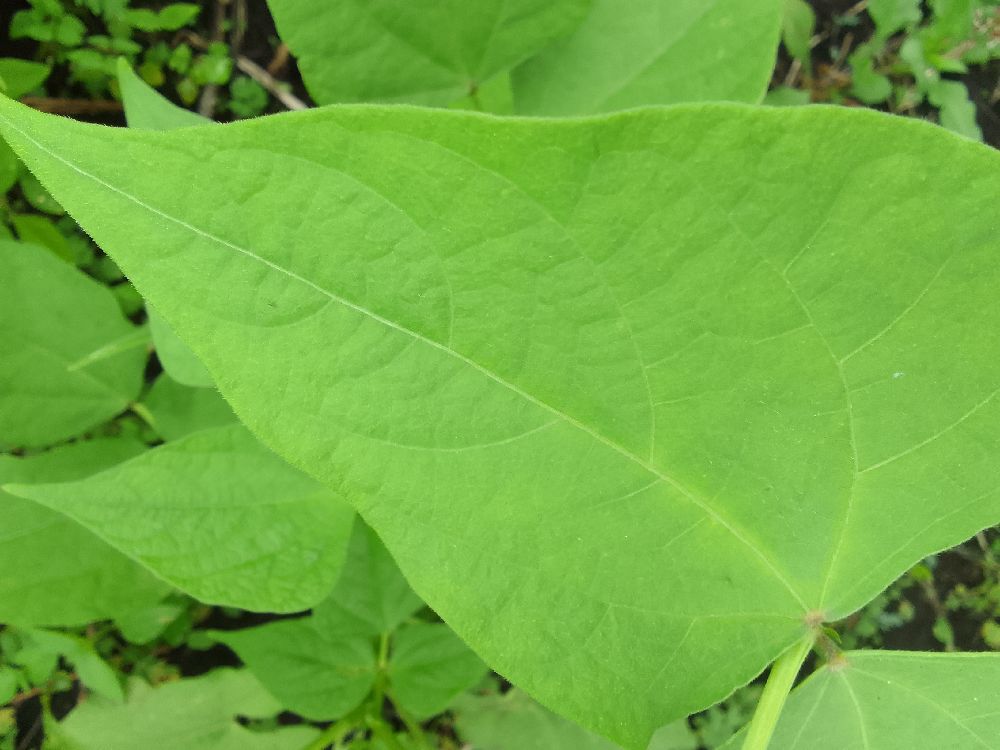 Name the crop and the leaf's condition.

common bean, healthy
